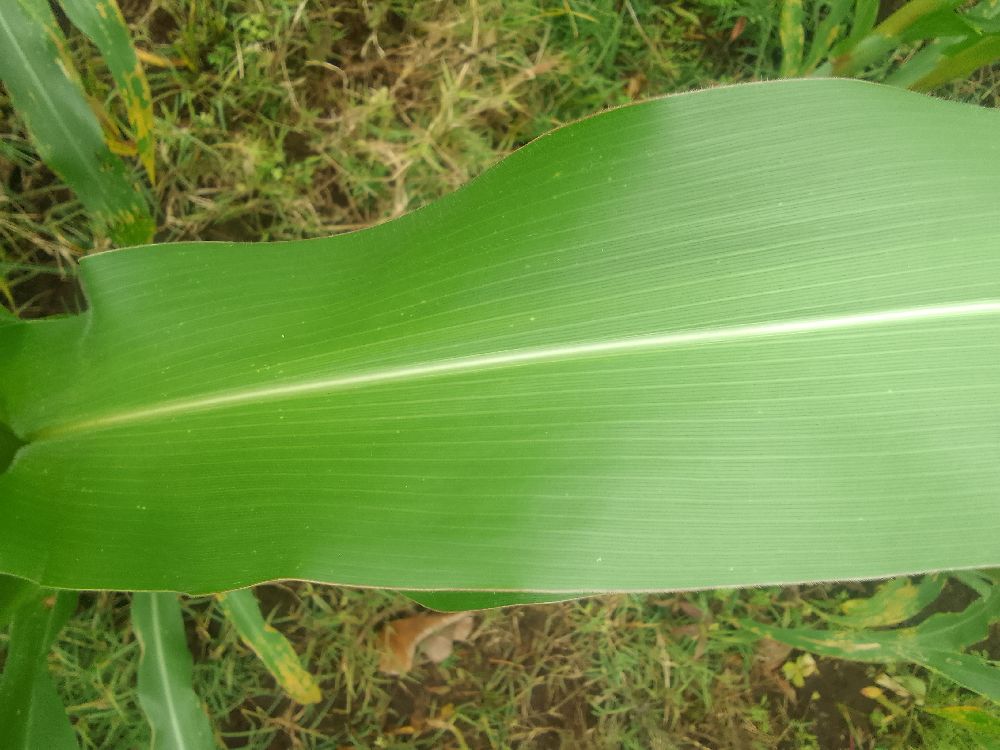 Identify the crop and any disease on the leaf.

maize, healthy
